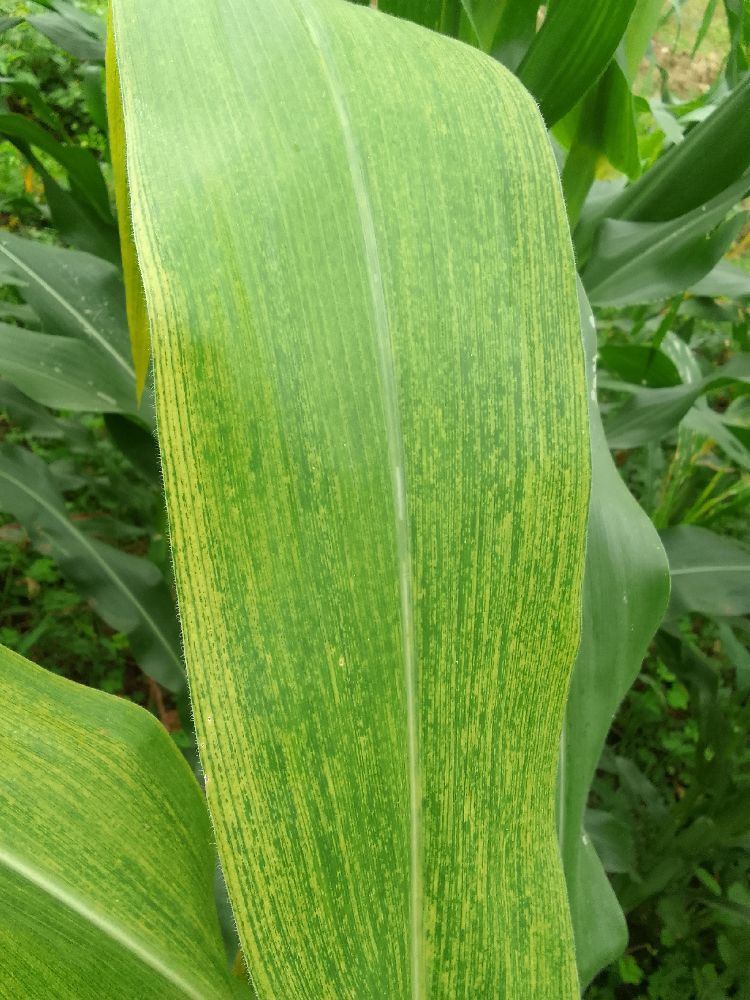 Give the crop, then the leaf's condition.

maize, maize lethal necrosis
